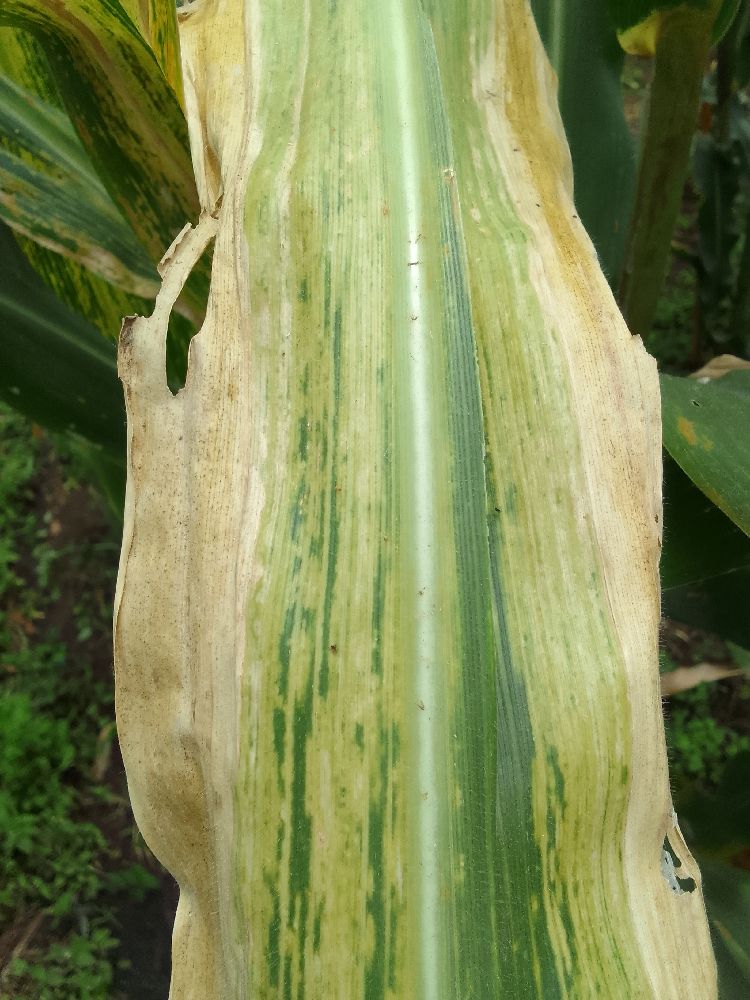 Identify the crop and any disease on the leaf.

maize, maize lethal necrosis
